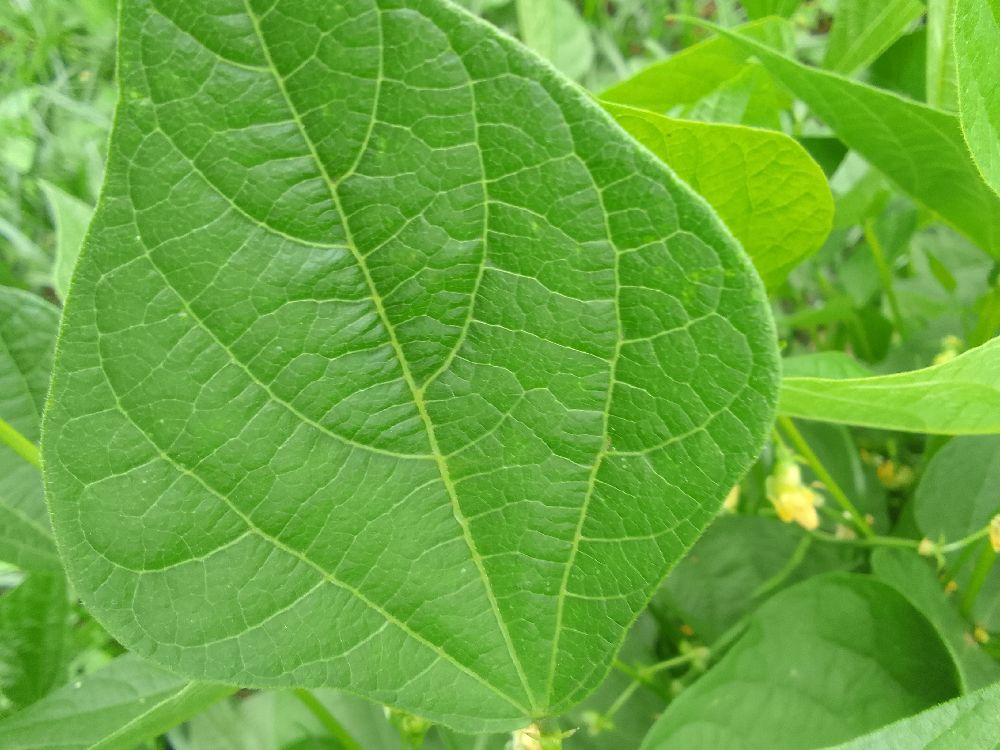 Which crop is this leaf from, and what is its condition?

common bean, healthy
